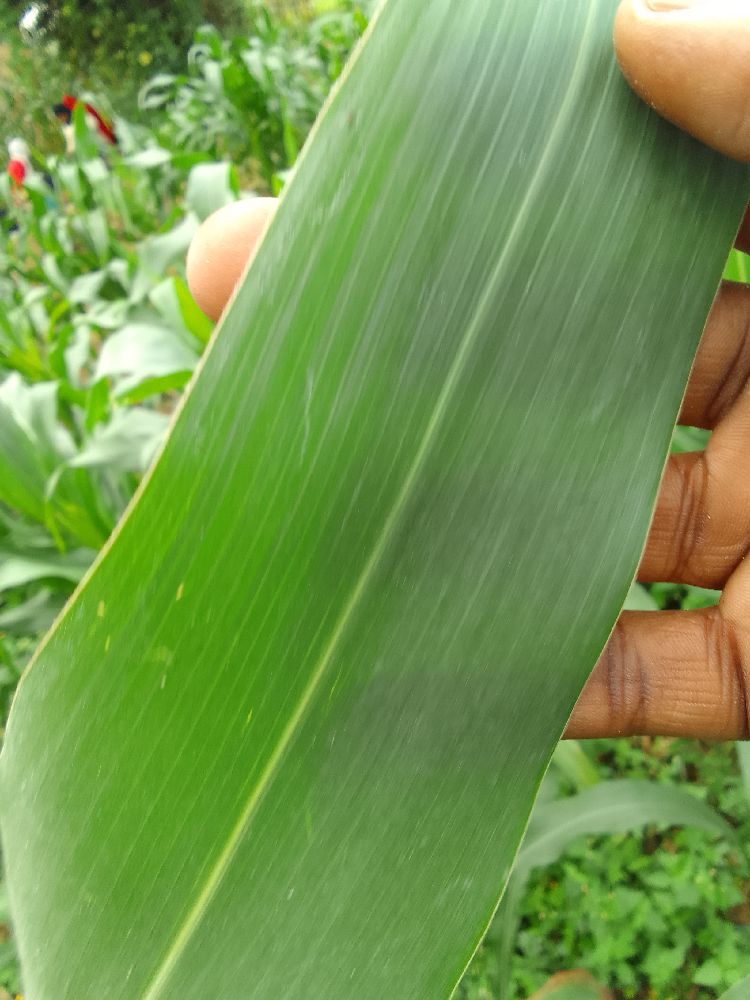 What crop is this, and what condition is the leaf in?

maize, healthy
